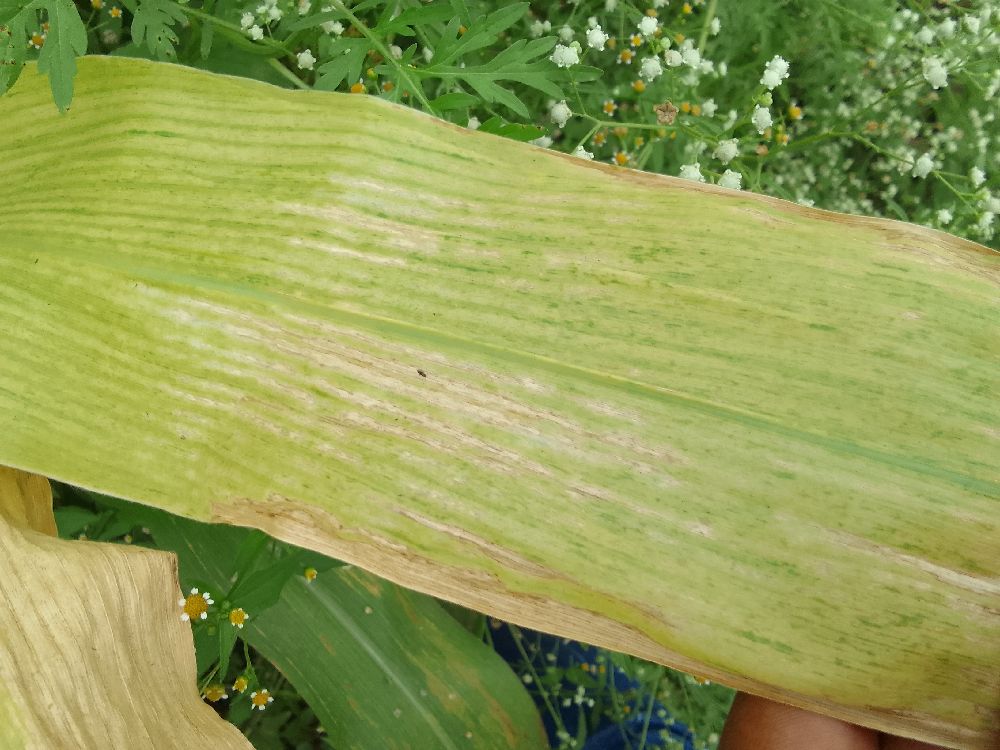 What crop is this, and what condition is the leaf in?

maize, maize lethal necrosis
